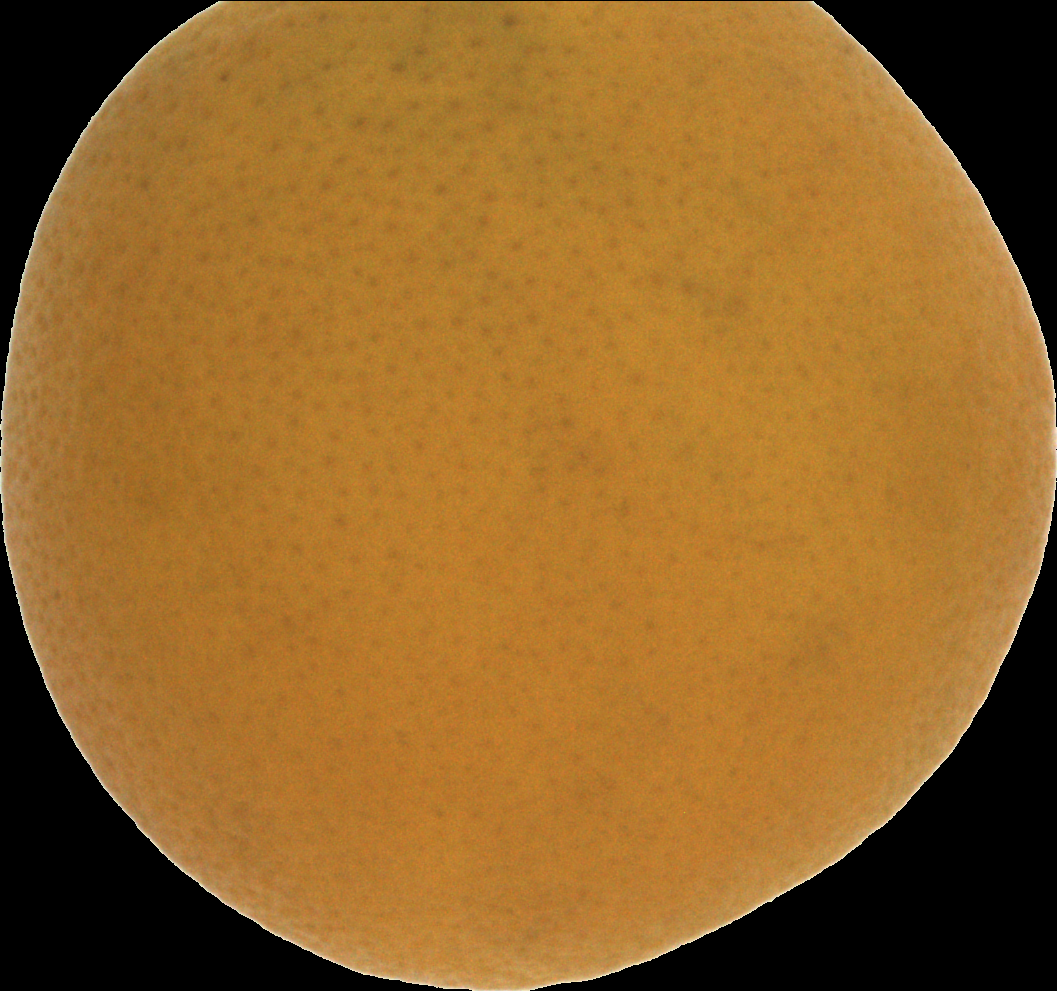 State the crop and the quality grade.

orange, bad
